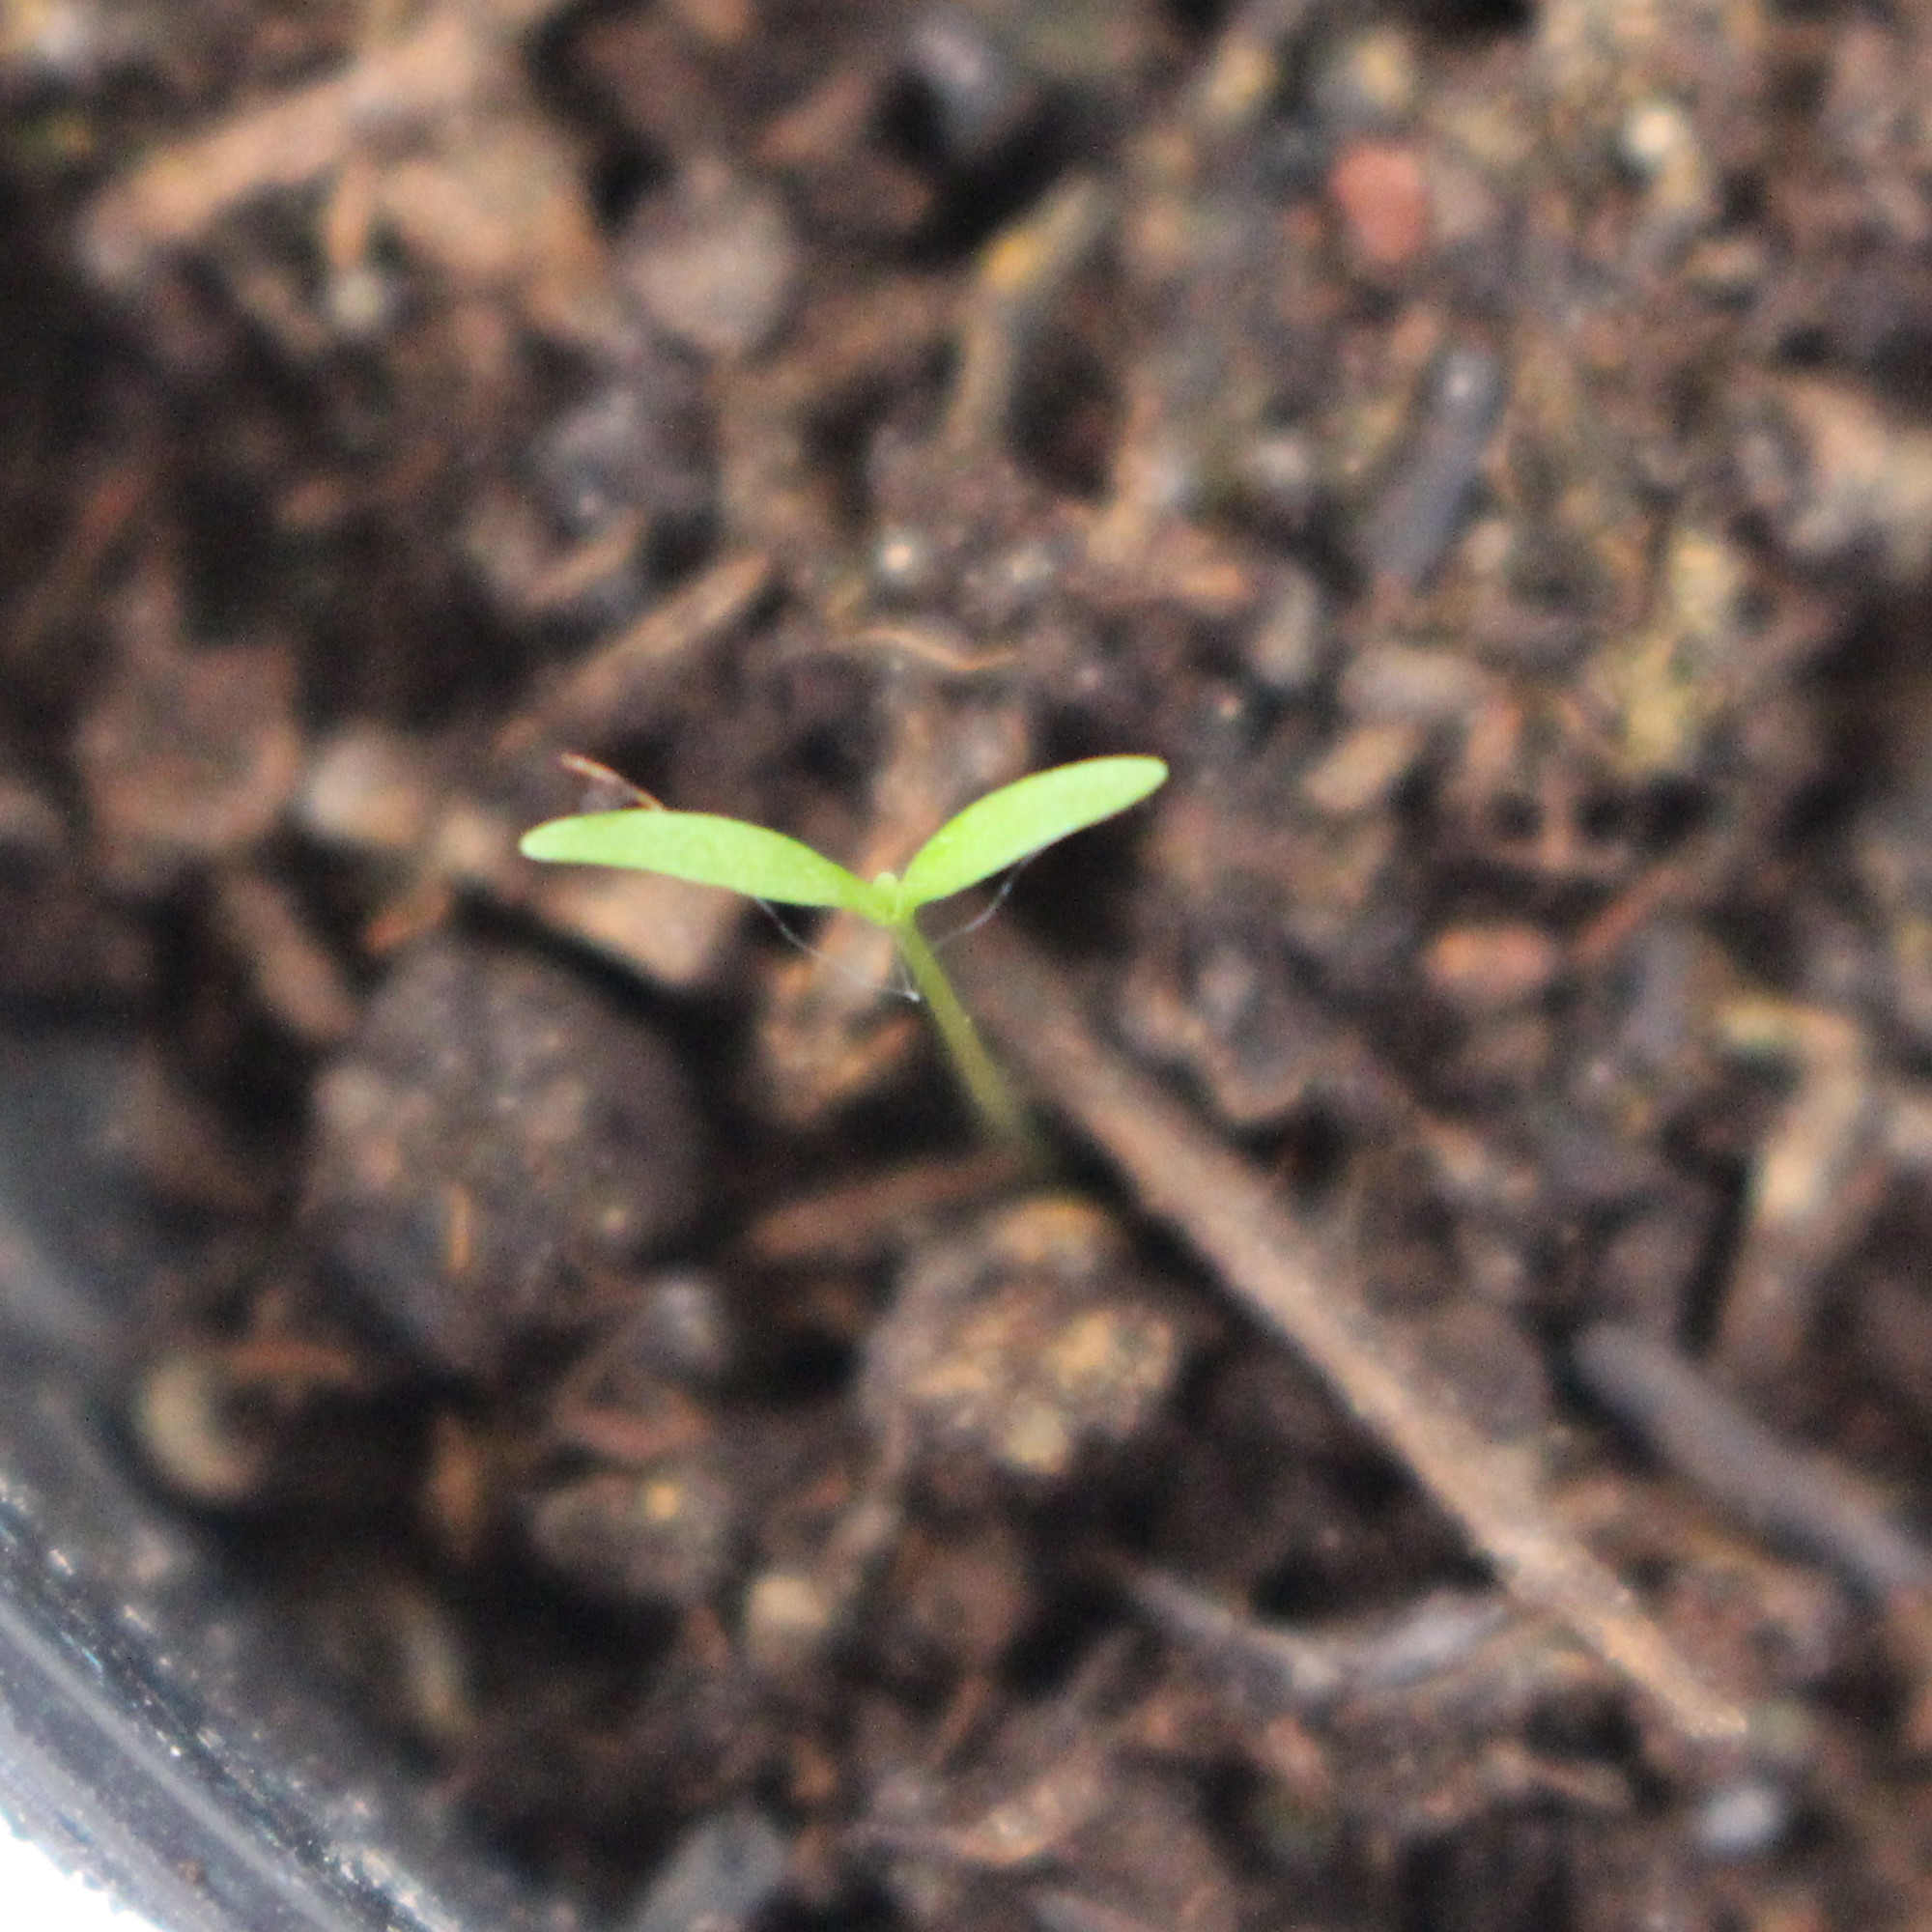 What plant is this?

Papaver rhoeas
